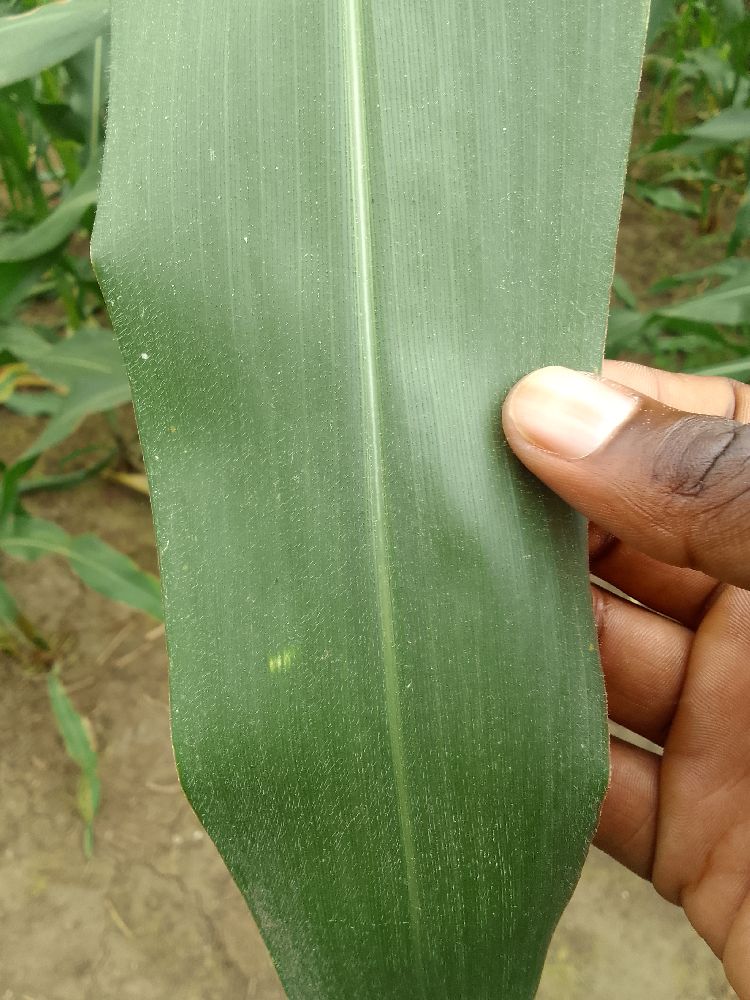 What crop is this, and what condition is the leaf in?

maize, healthy
